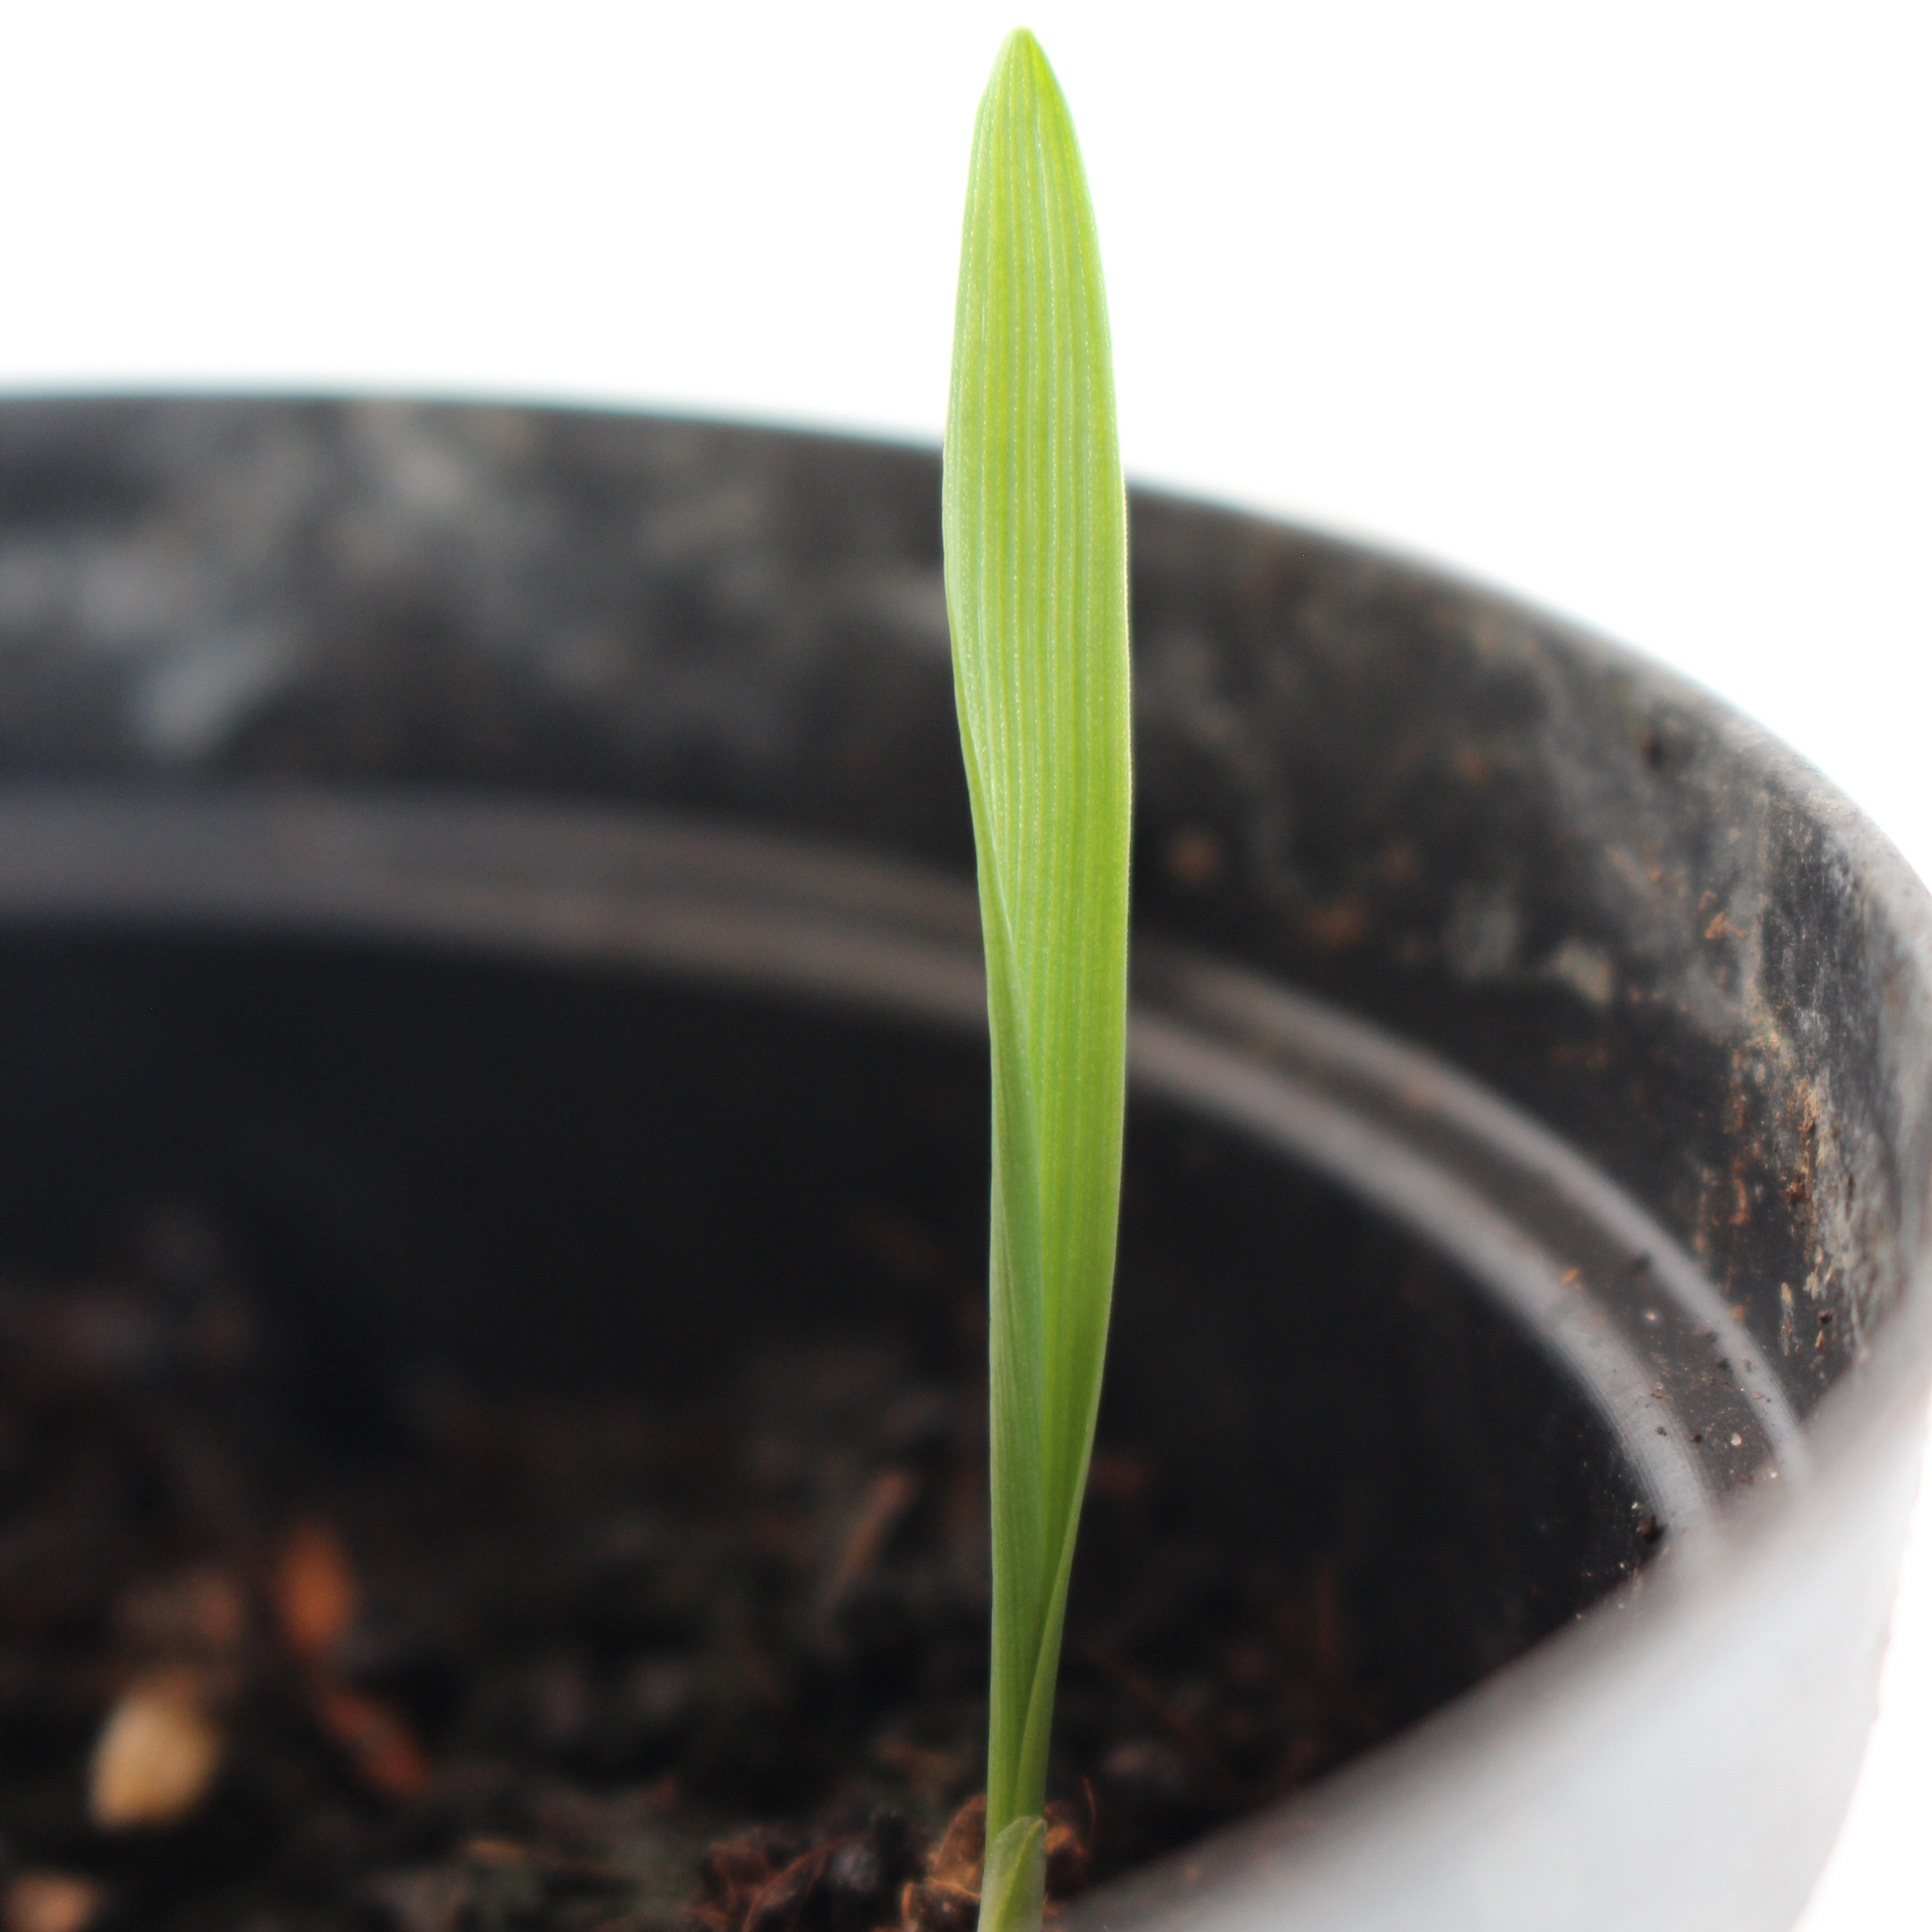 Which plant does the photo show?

Avena sterilis
